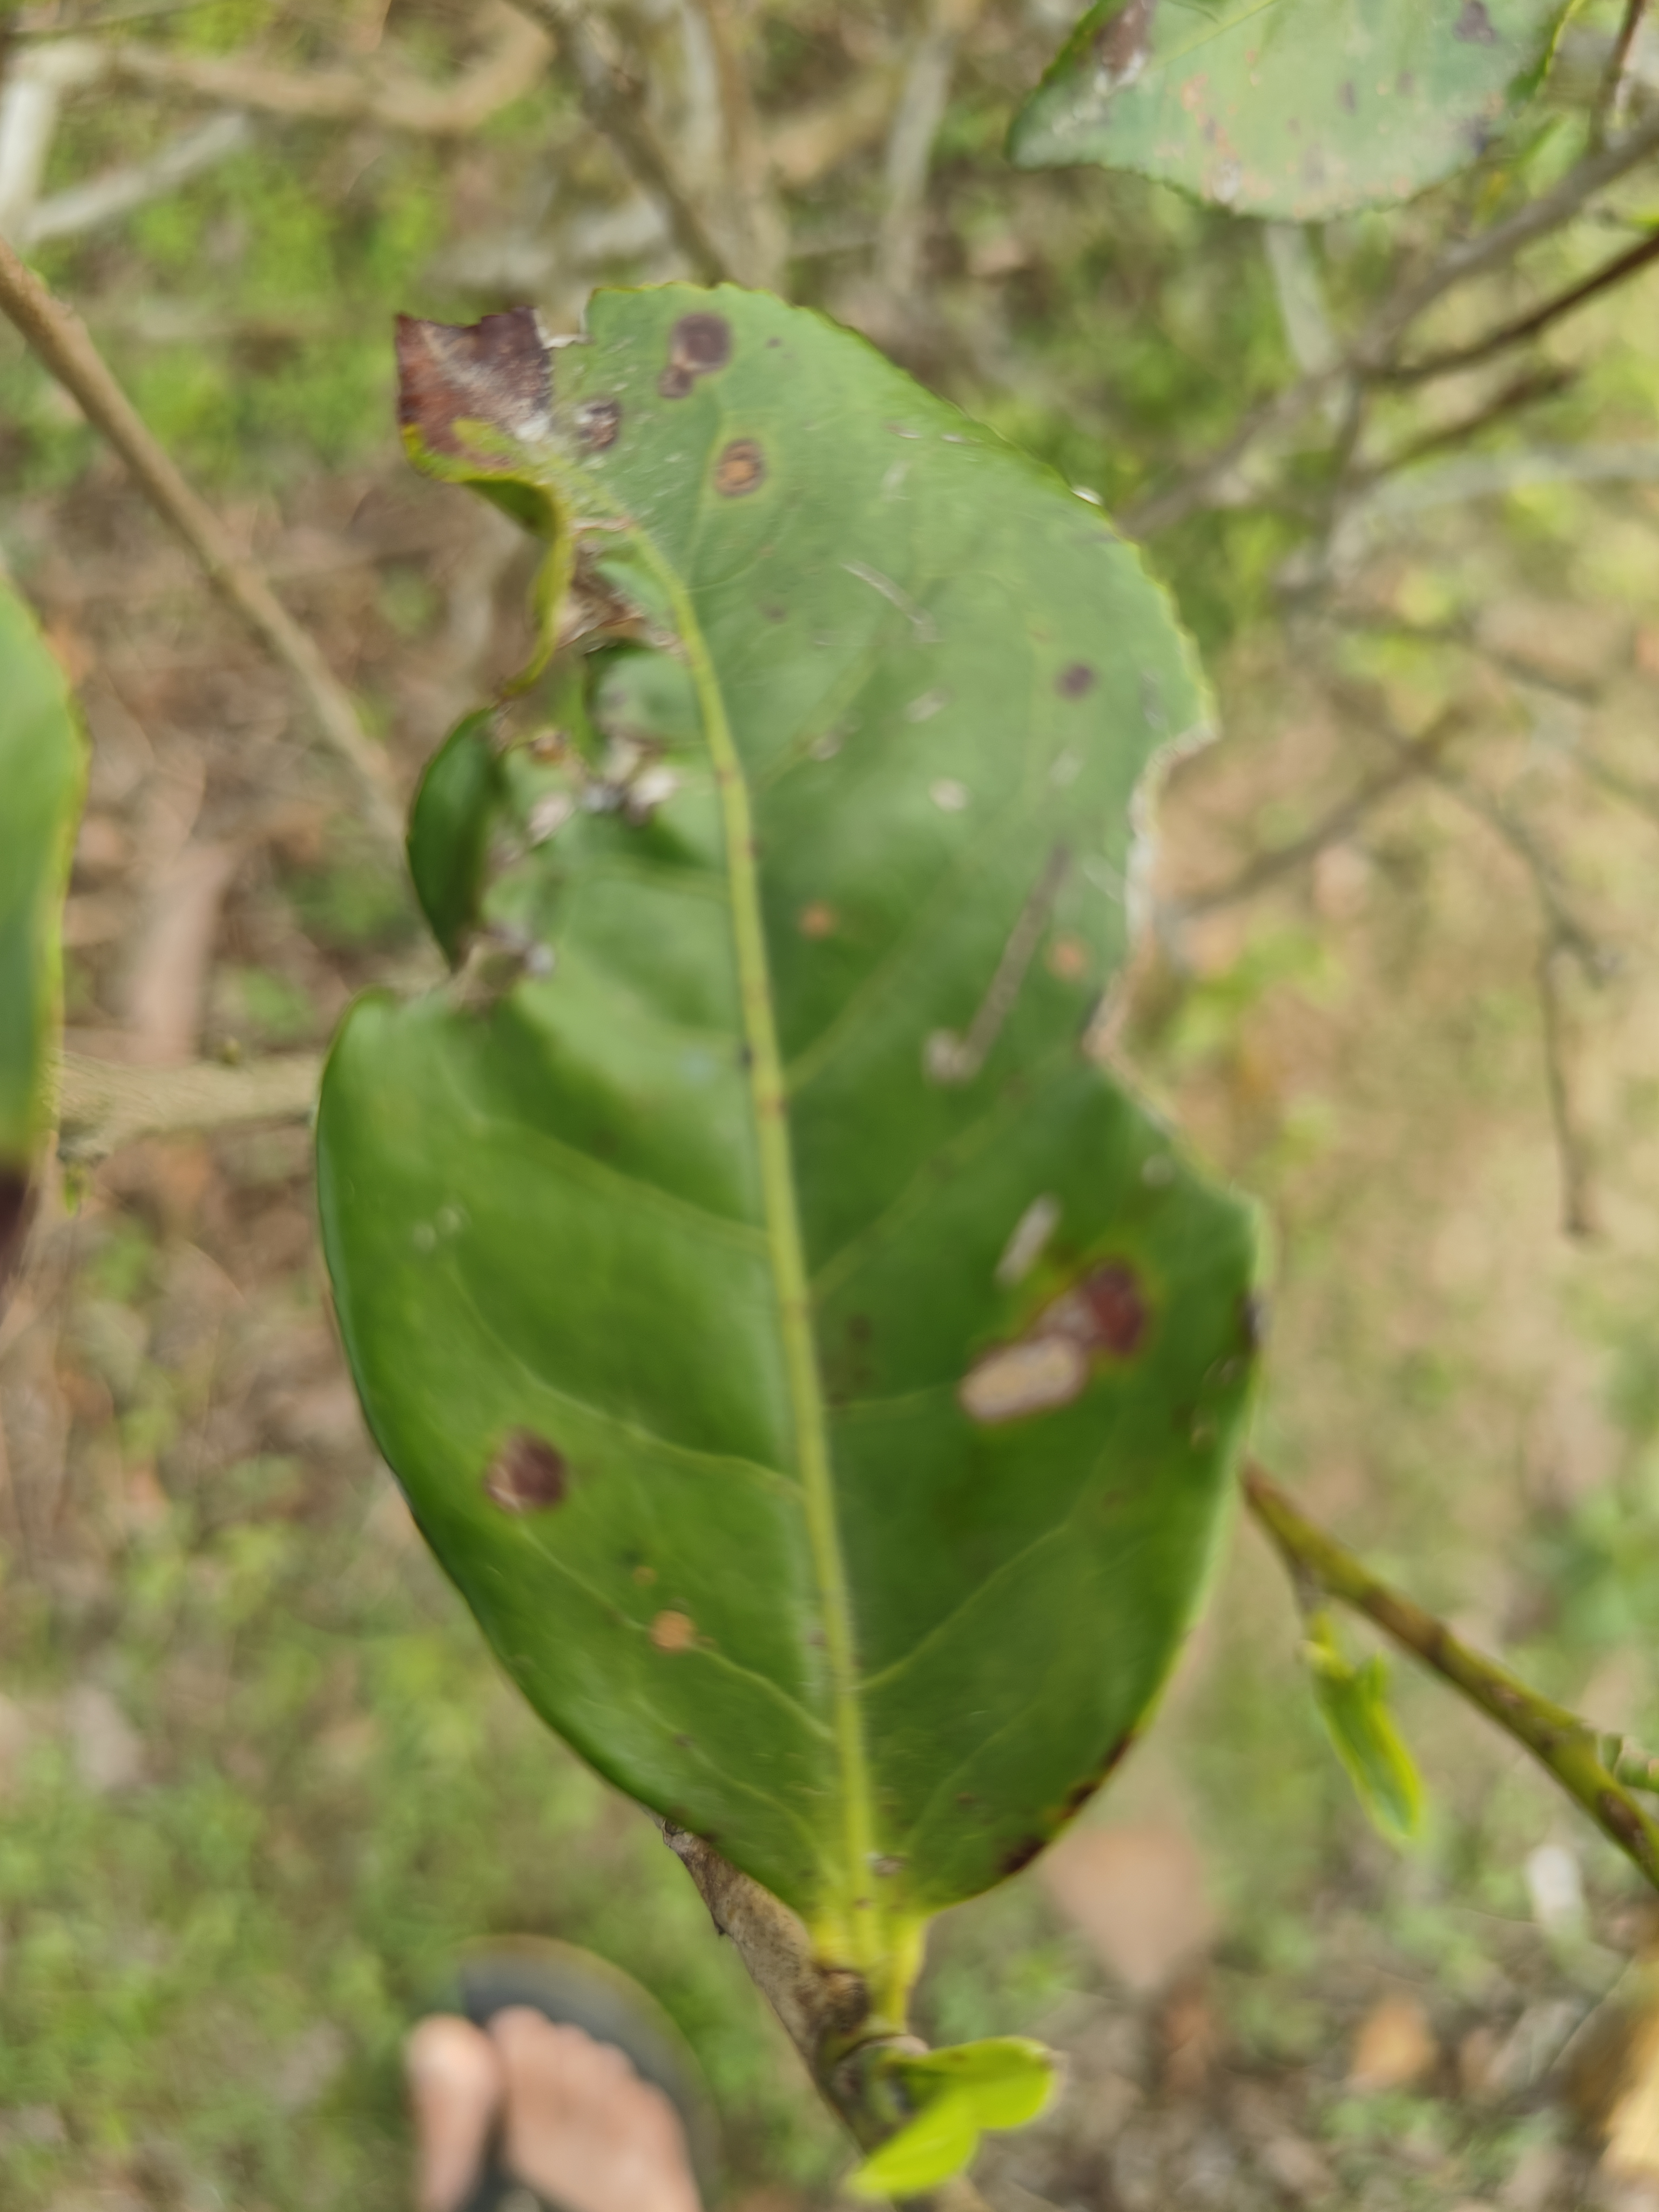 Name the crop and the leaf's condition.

tea, red rust
